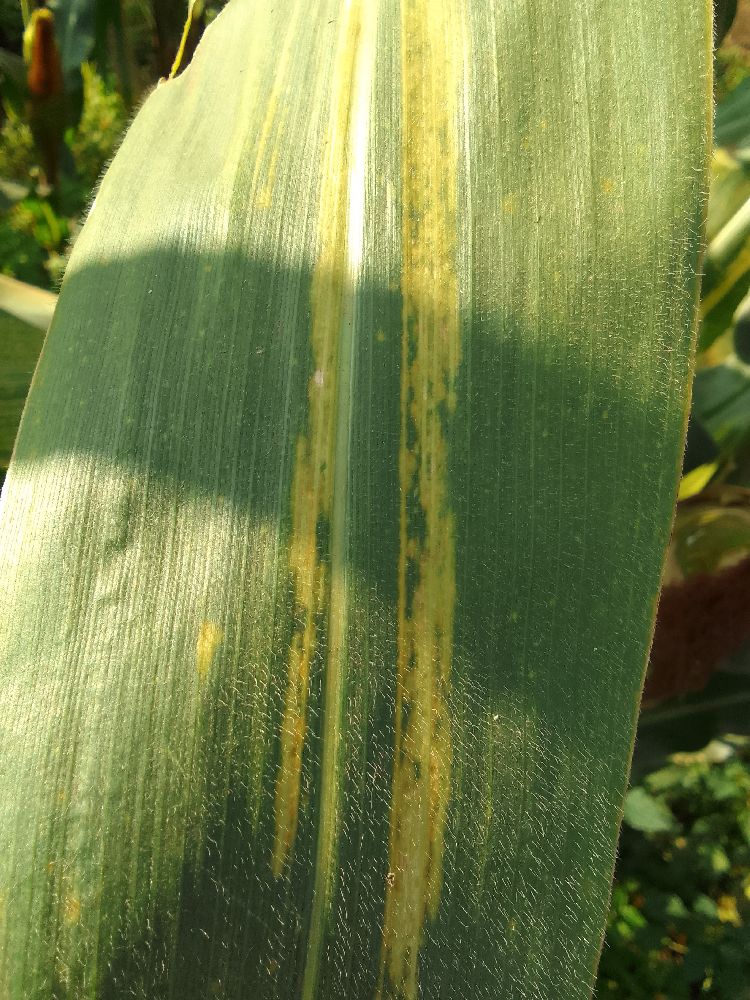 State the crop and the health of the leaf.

maize, maize lethal necrosis
